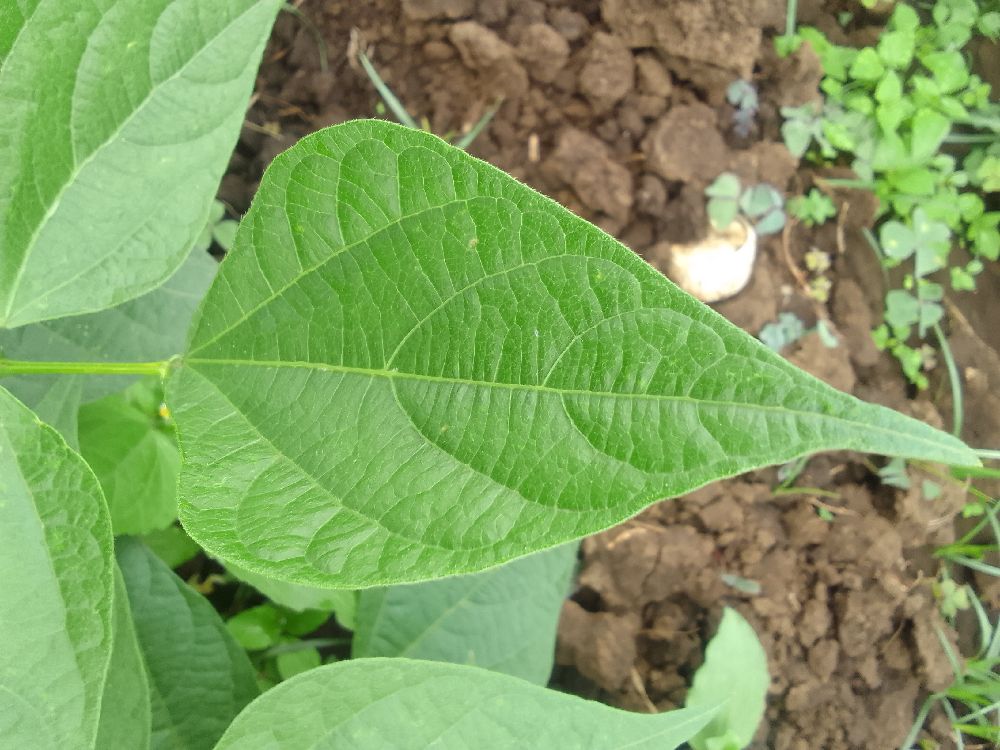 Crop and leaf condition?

common bean, healthy
